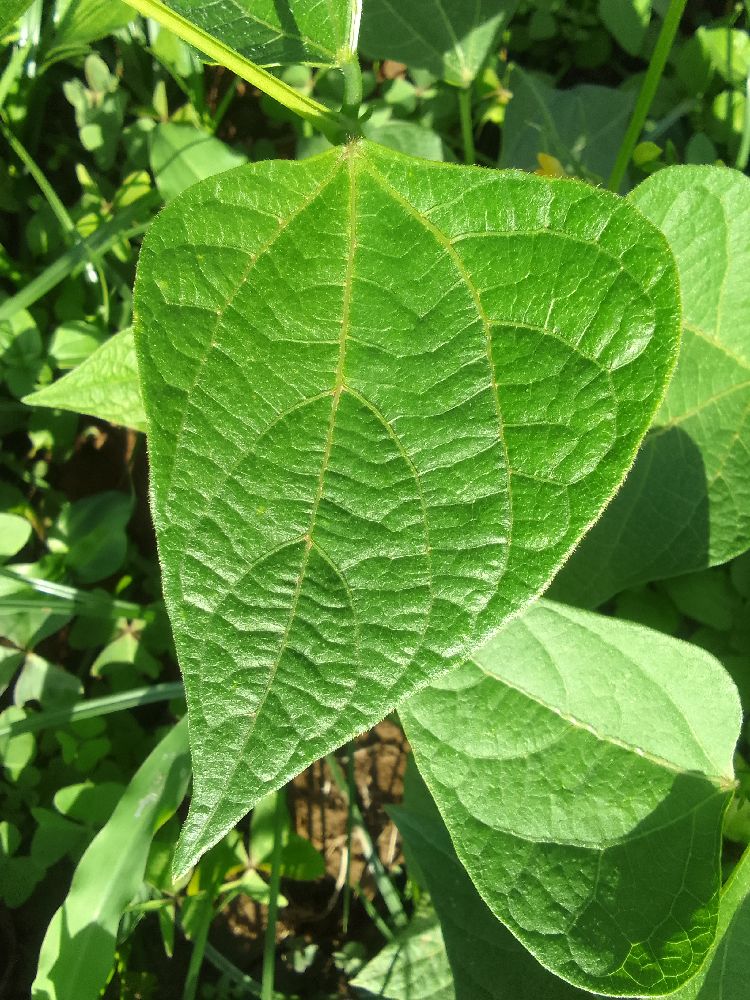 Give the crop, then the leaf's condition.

common bean, healthy
